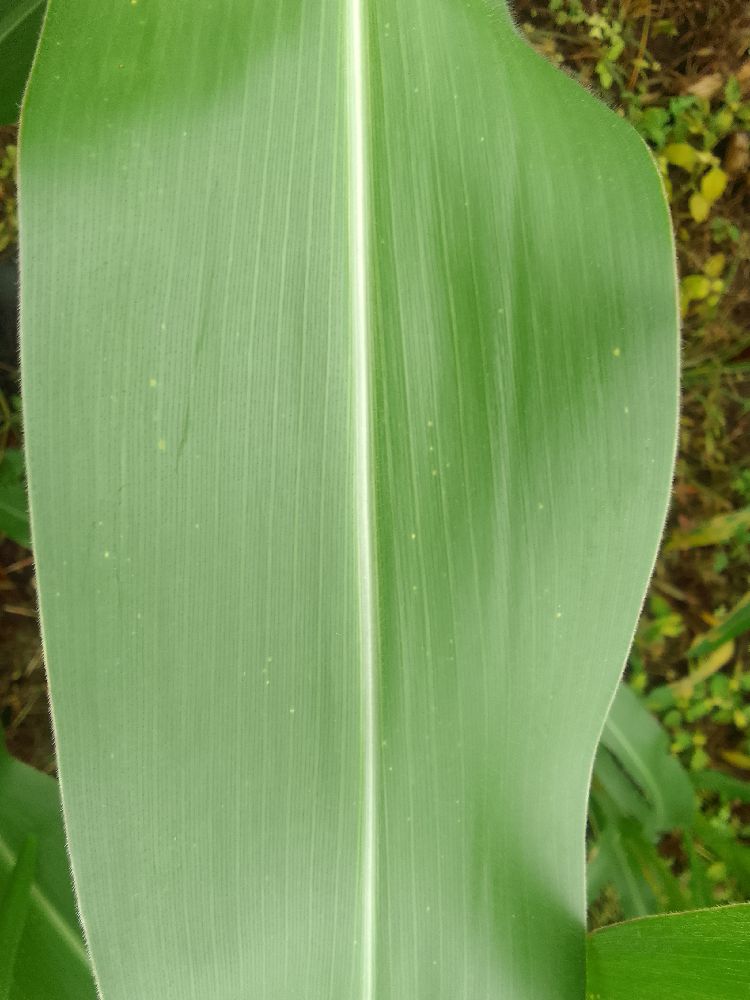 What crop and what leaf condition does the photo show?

maize, healthy
